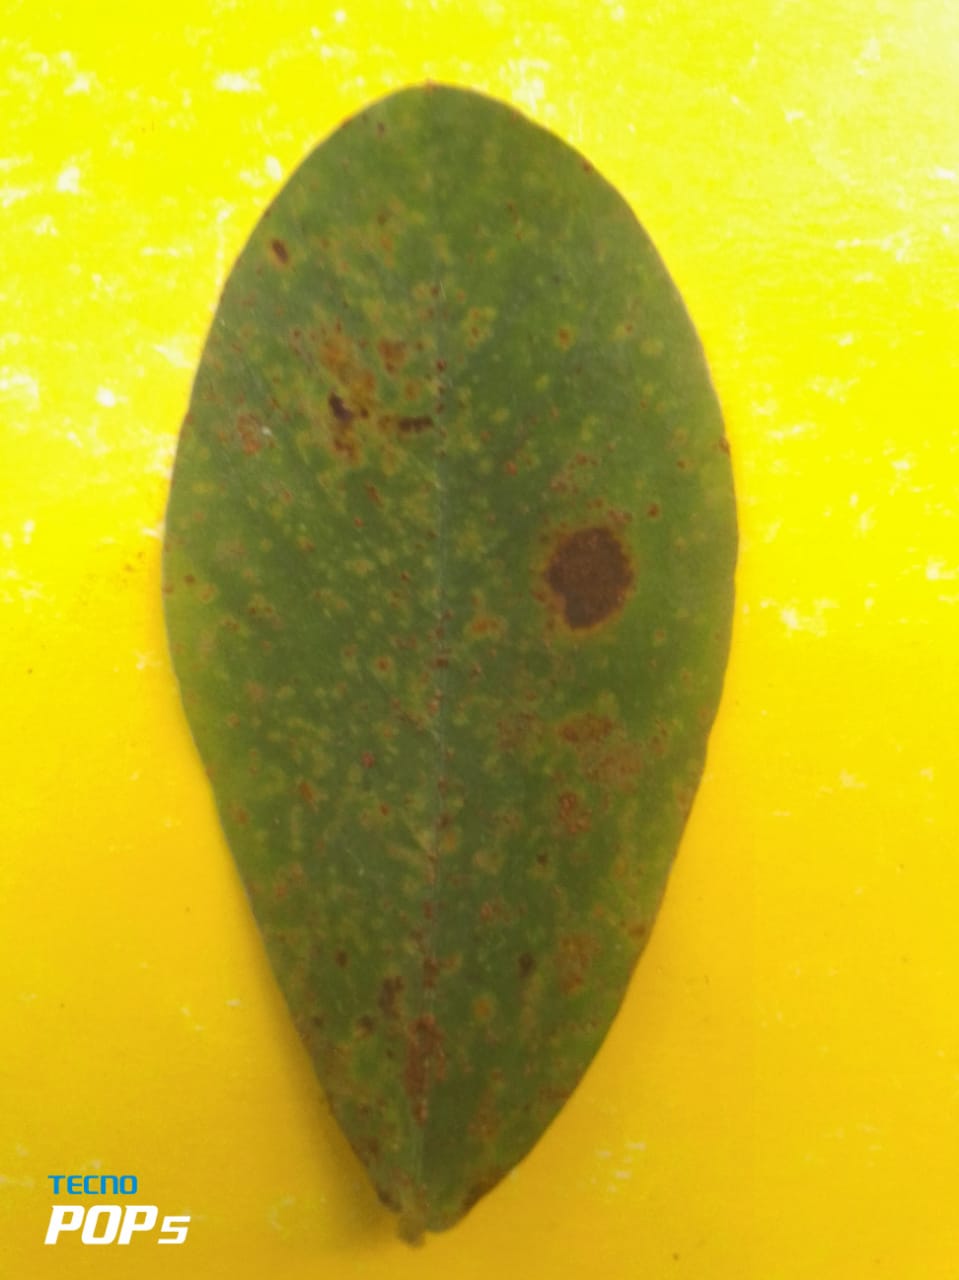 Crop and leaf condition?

peanut, phoma arachidicola
